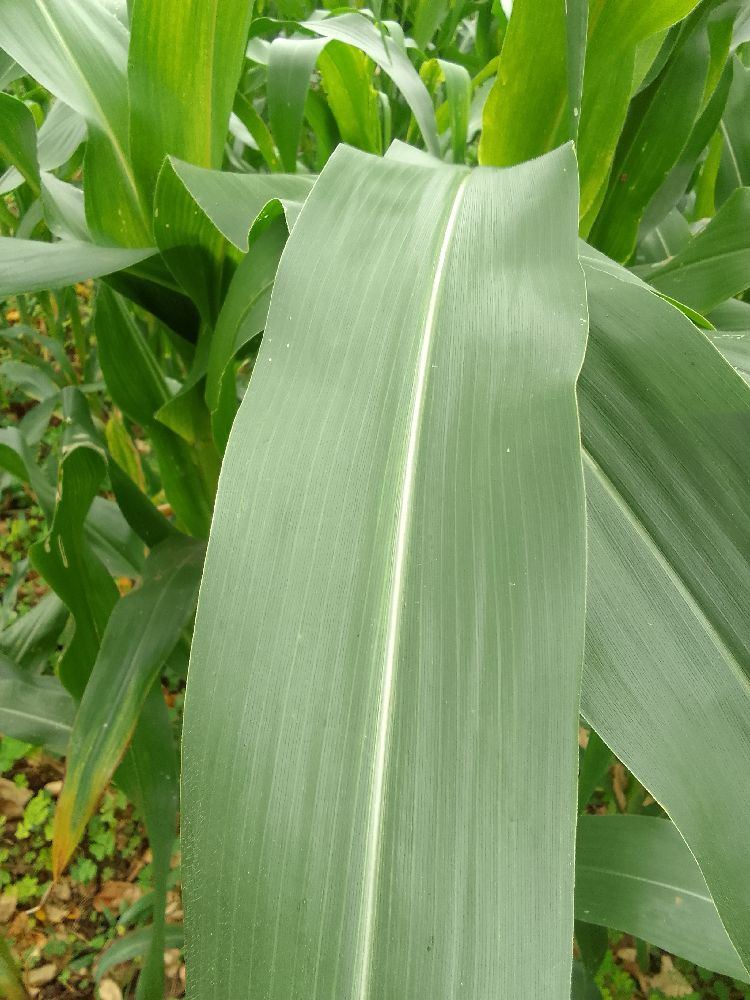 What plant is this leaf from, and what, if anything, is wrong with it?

maize, healthy
